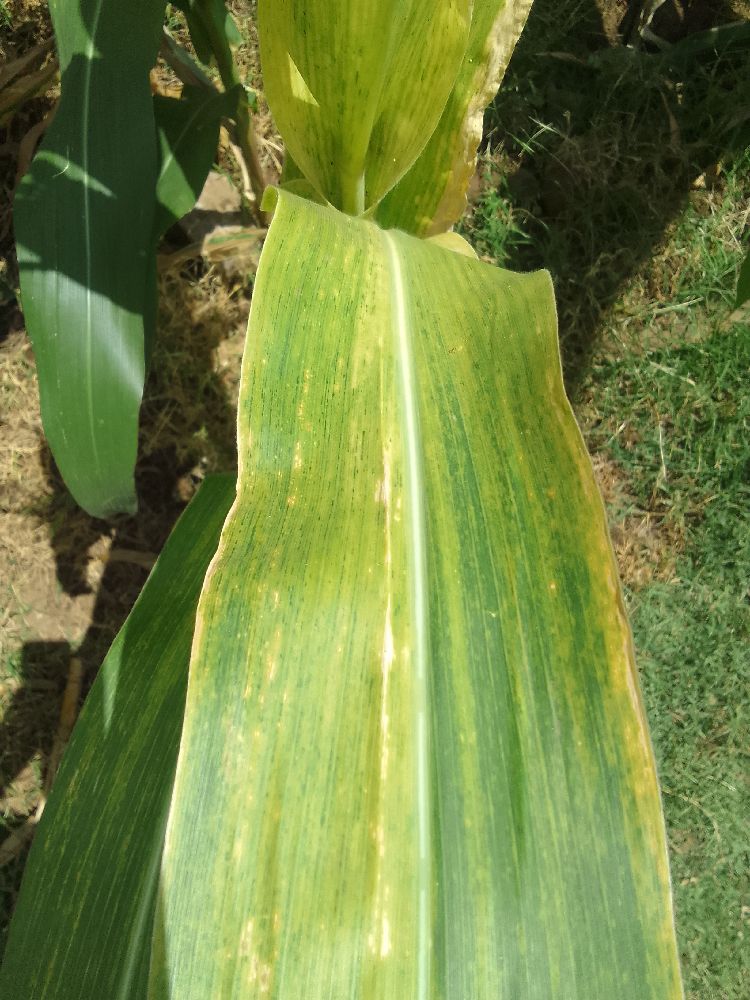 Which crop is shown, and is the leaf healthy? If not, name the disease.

maize, maize lethal necrosis
